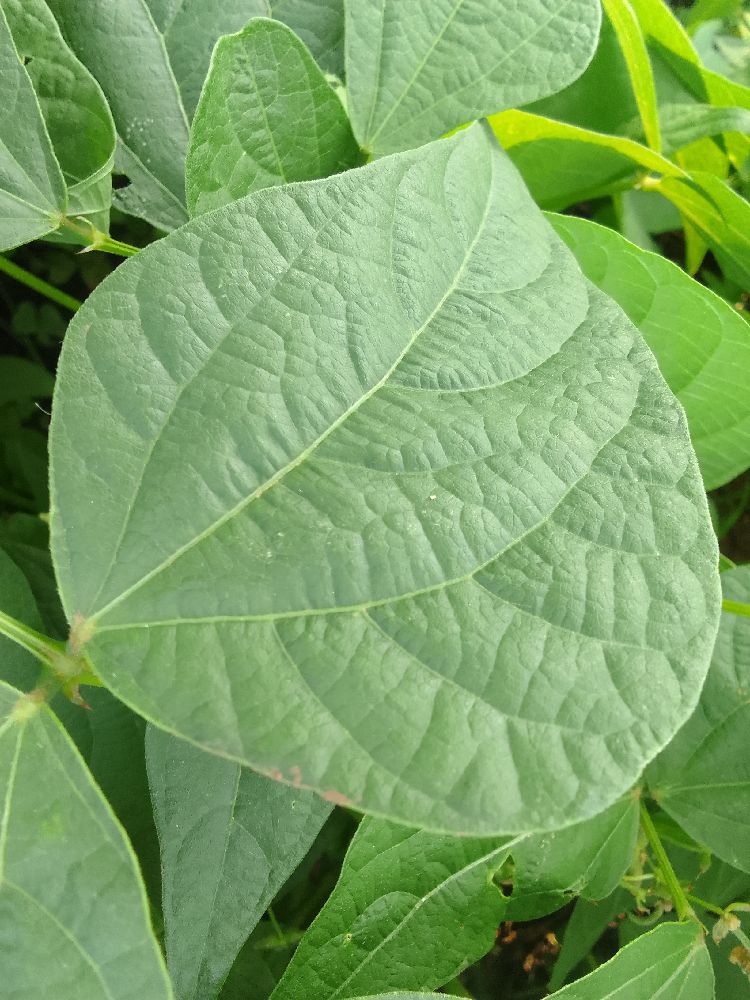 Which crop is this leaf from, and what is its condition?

common bean, healthy
